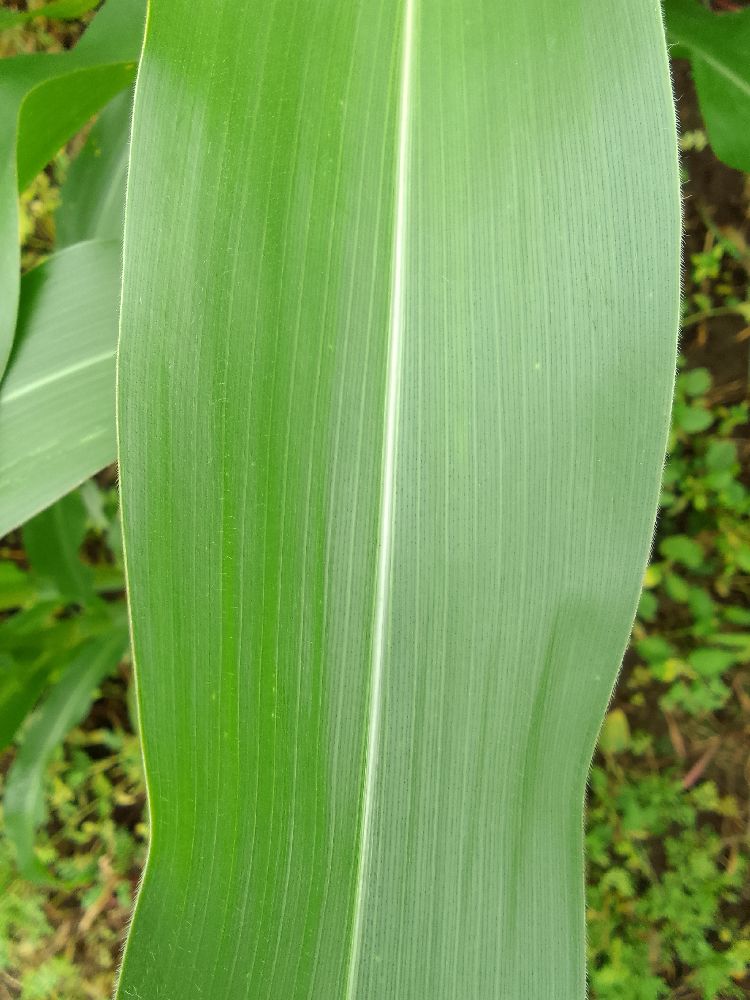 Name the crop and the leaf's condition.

maize, healthy
